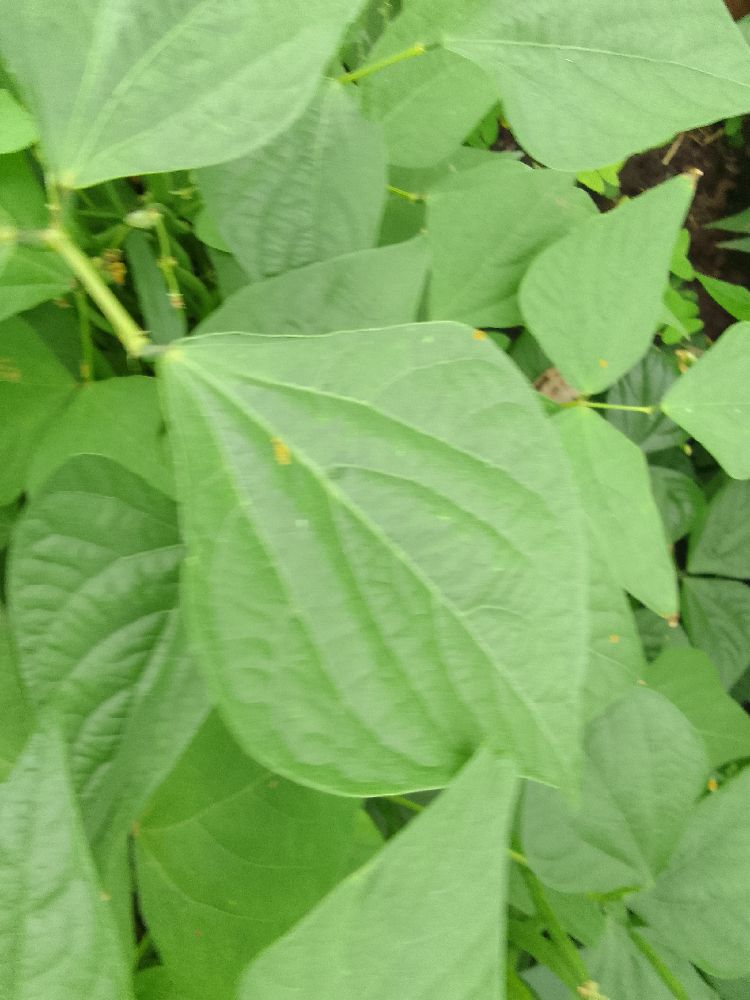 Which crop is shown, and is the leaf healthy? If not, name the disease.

common bean, healthy
